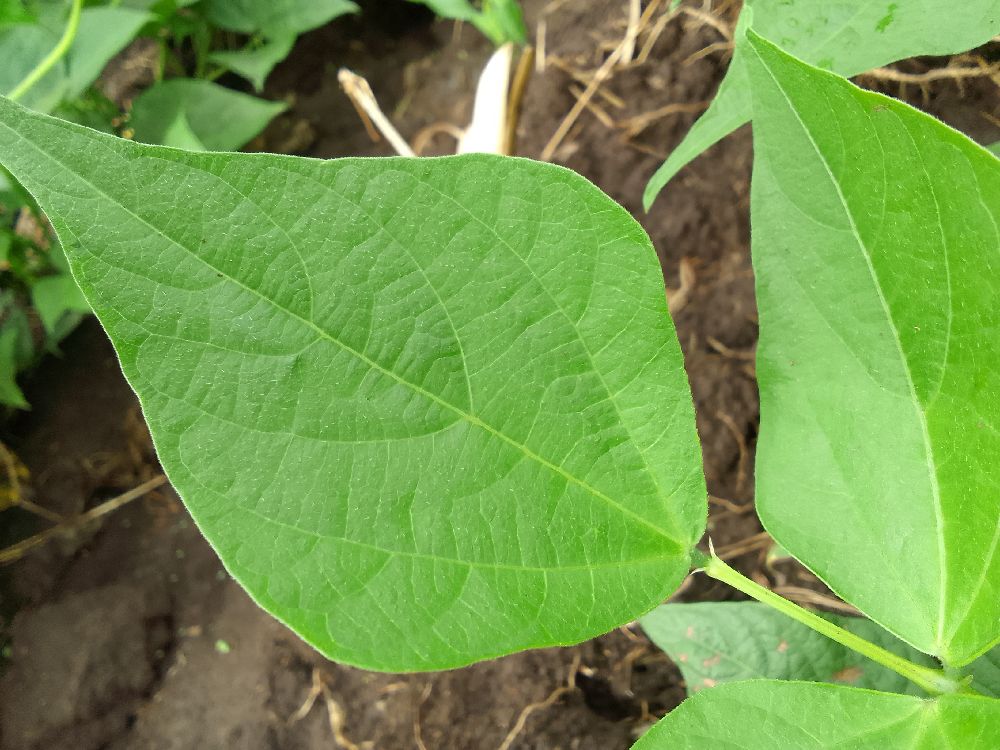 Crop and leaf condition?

common bean, healthy
